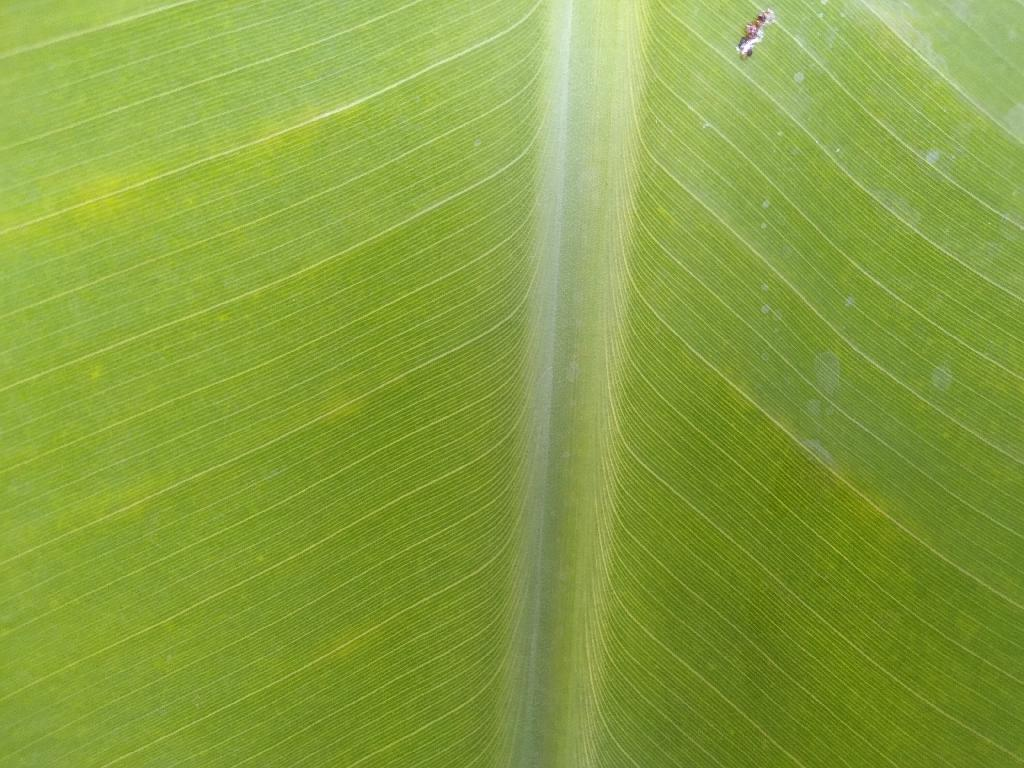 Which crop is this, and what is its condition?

banana, healthy
